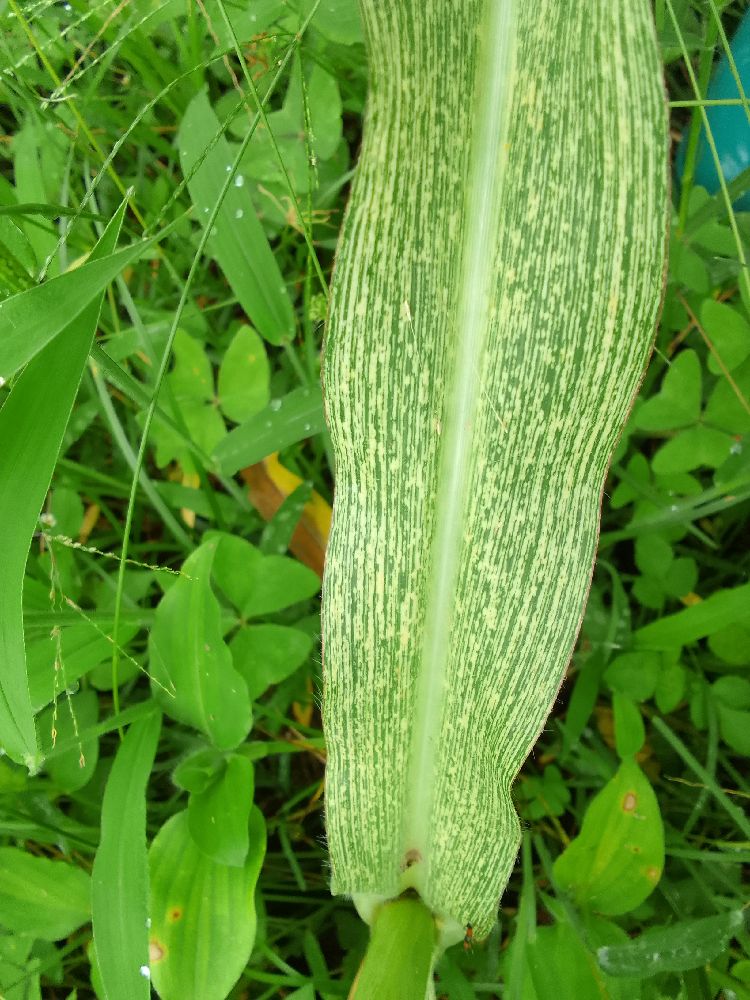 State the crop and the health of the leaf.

maize, maize streak virus
